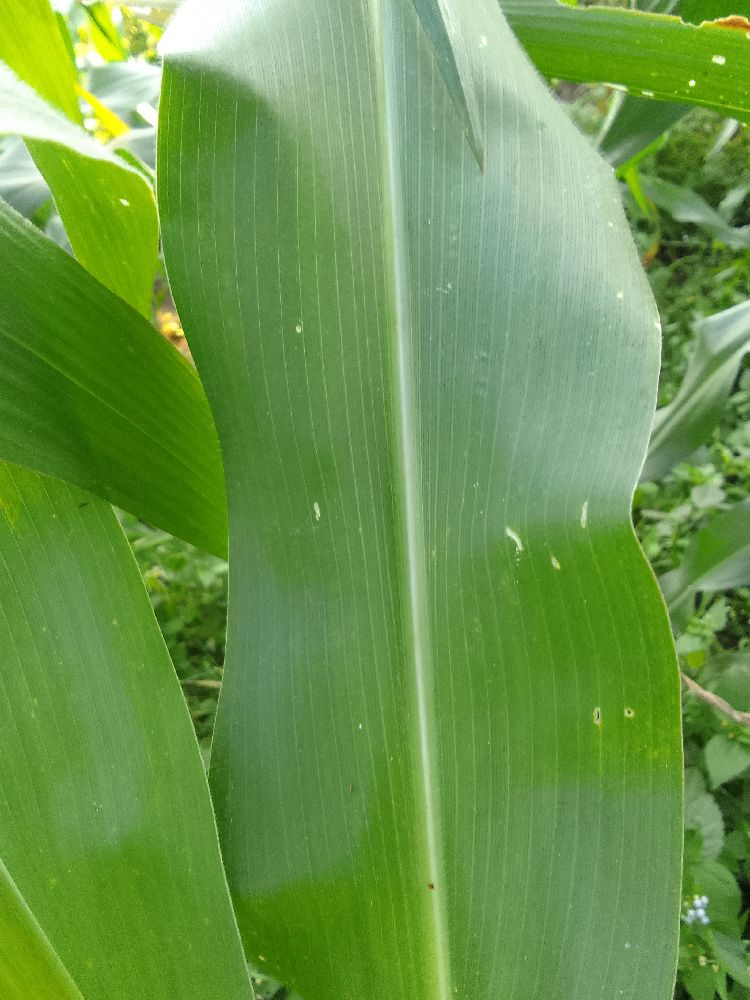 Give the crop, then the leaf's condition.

maize, healthy
